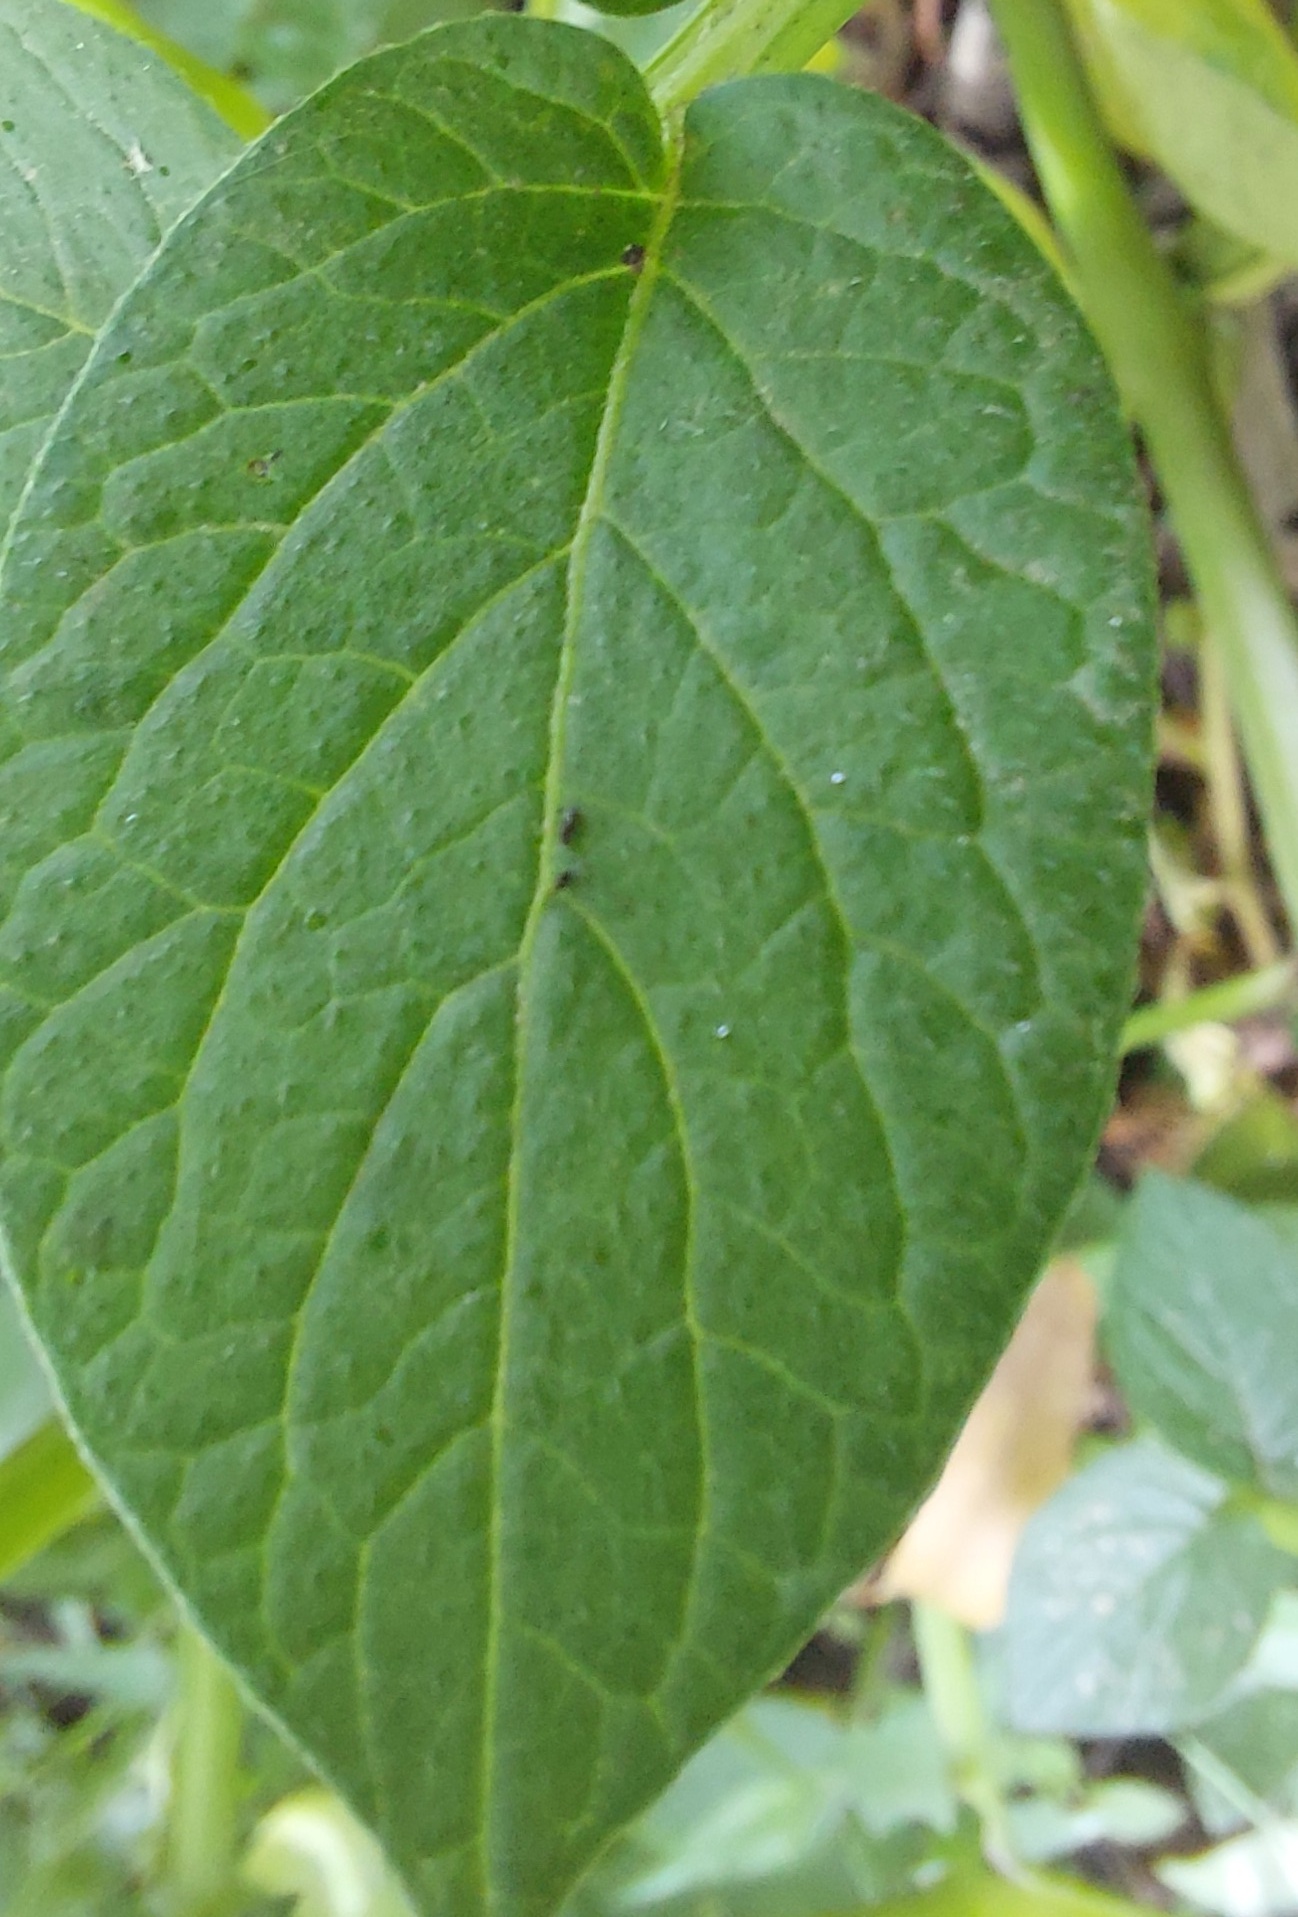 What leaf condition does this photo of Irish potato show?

healthy
